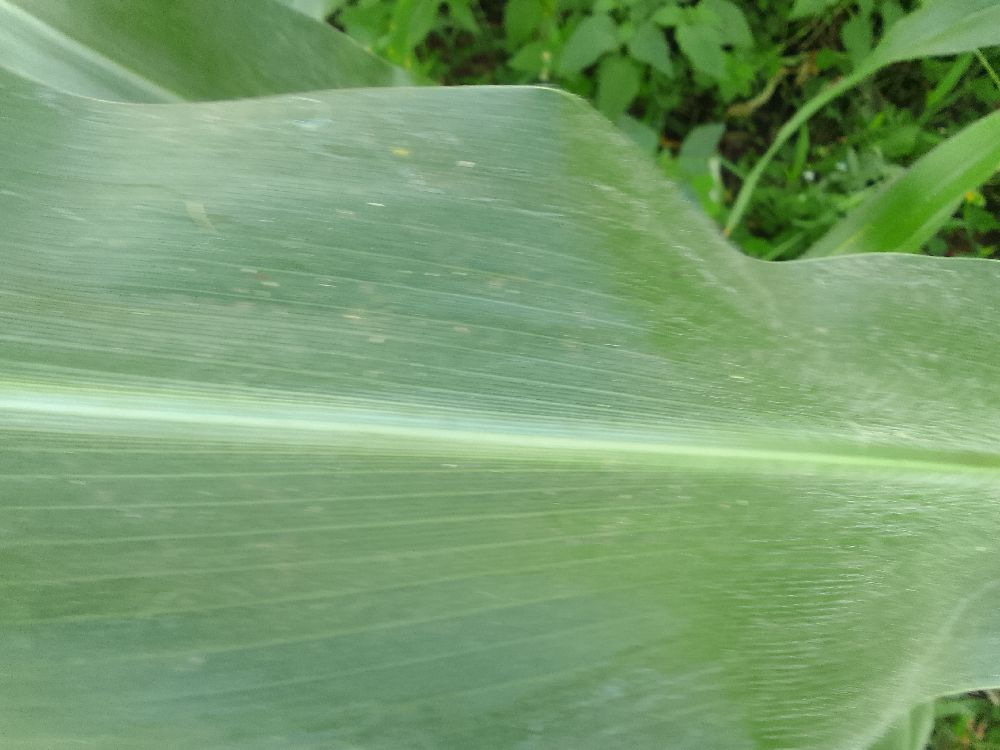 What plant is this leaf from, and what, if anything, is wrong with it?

maize, healthy
